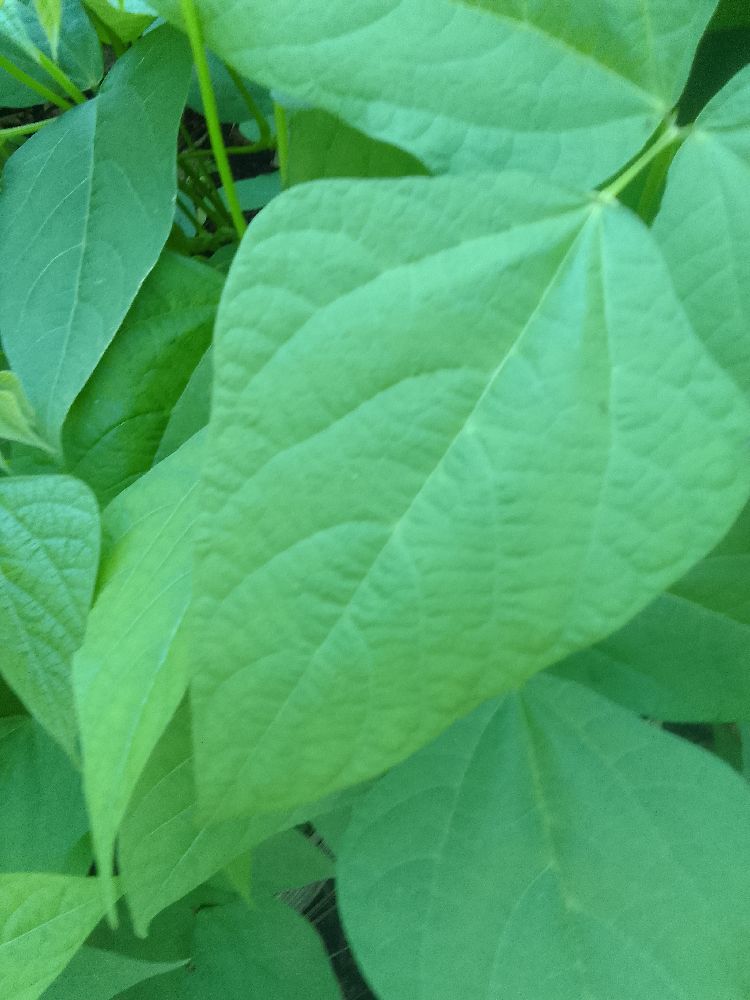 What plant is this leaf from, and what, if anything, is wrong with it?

common bean, healthy
